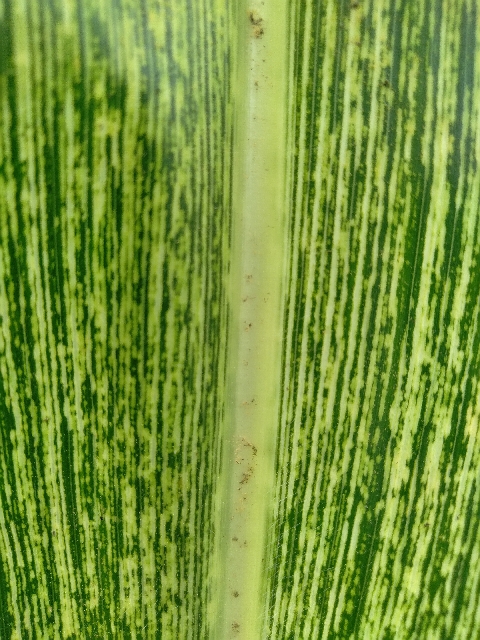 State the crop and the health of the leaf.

maize, maize streak virus
